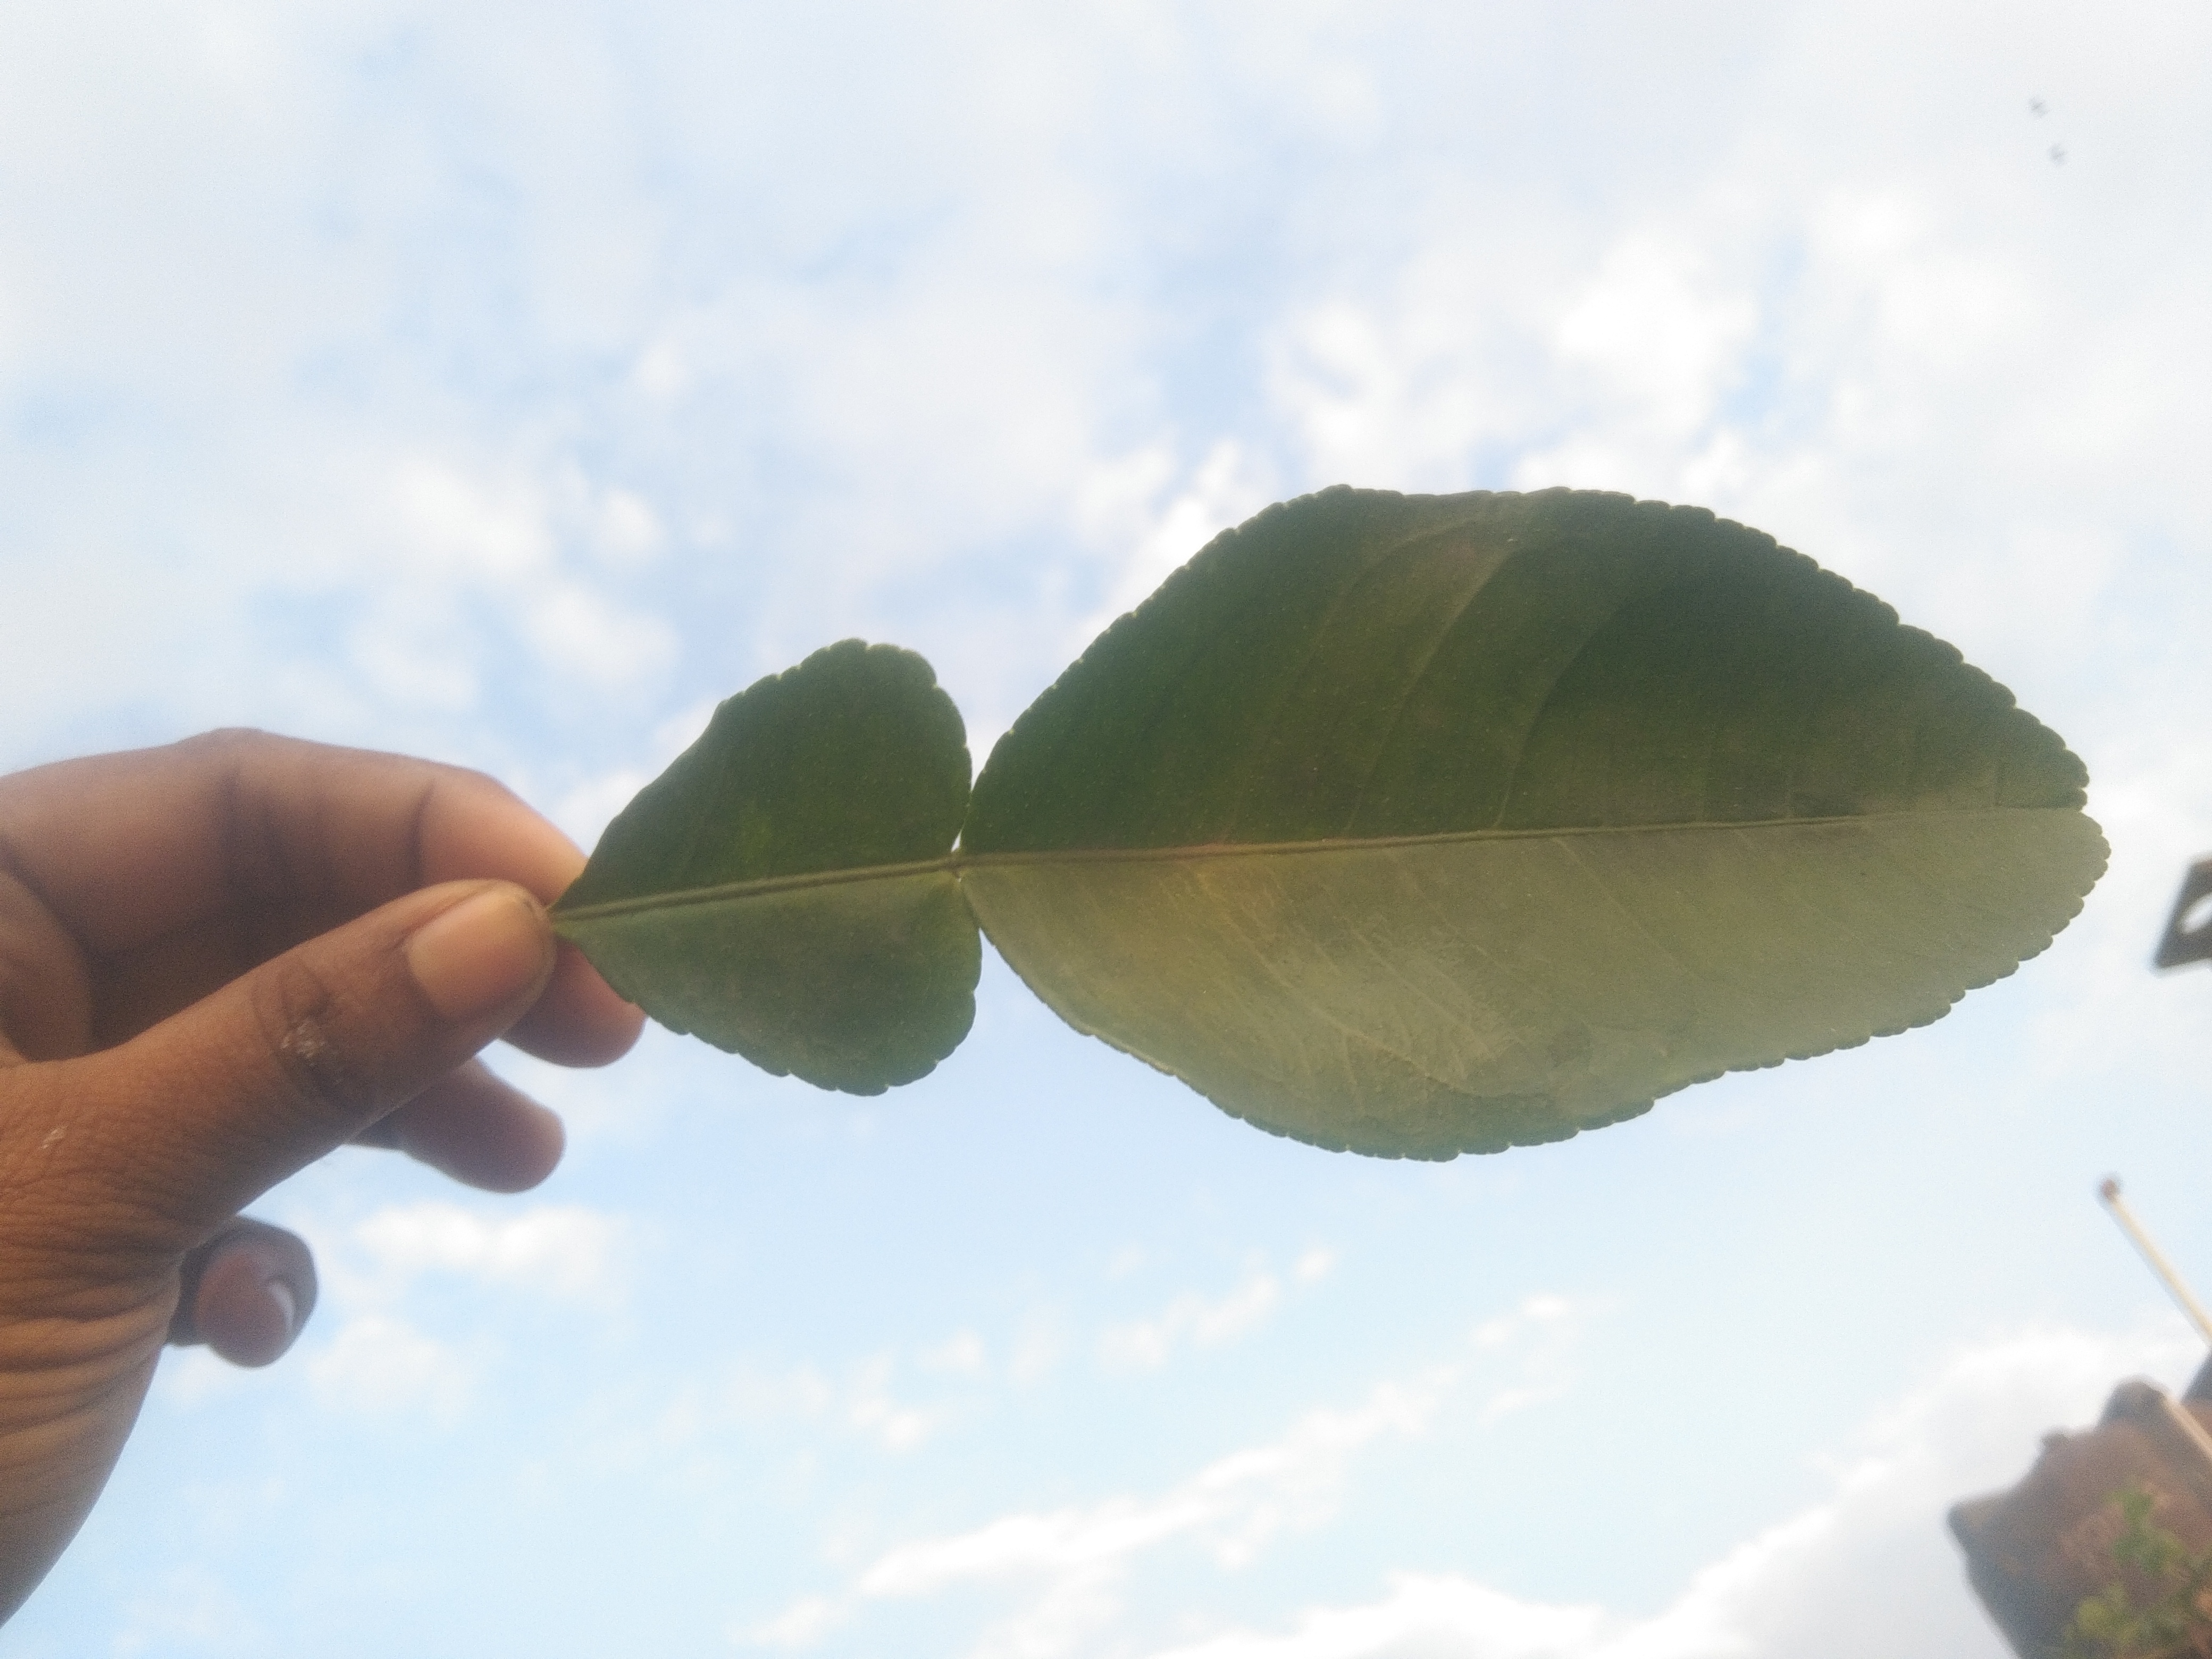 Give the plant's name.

lemon
